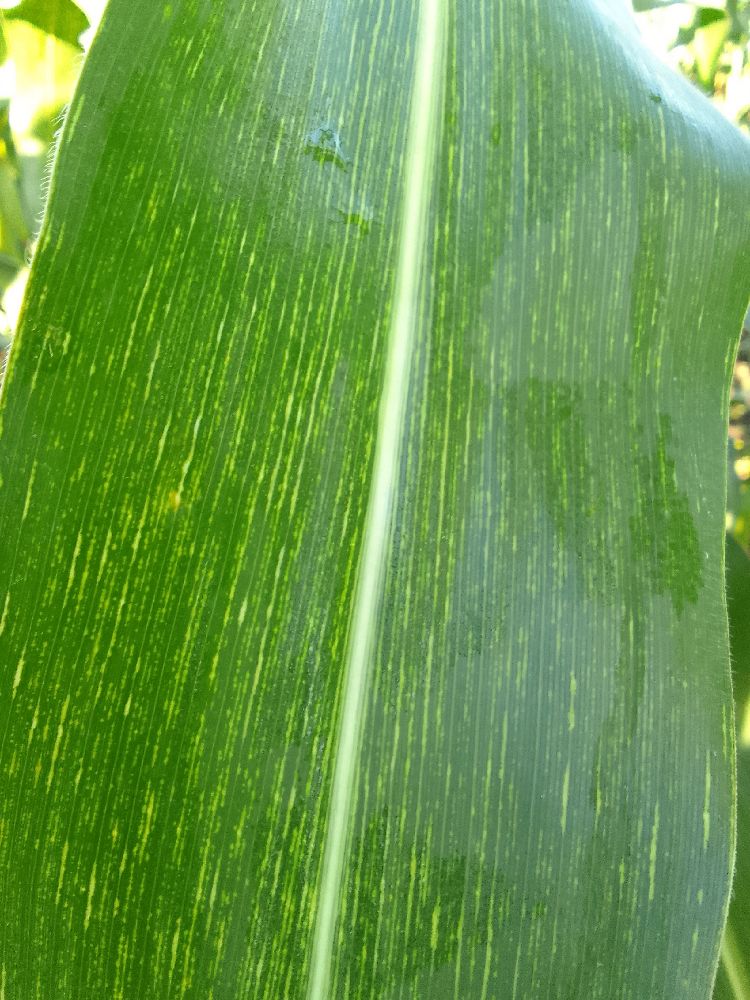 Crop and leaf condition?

maize, maize streak virus
